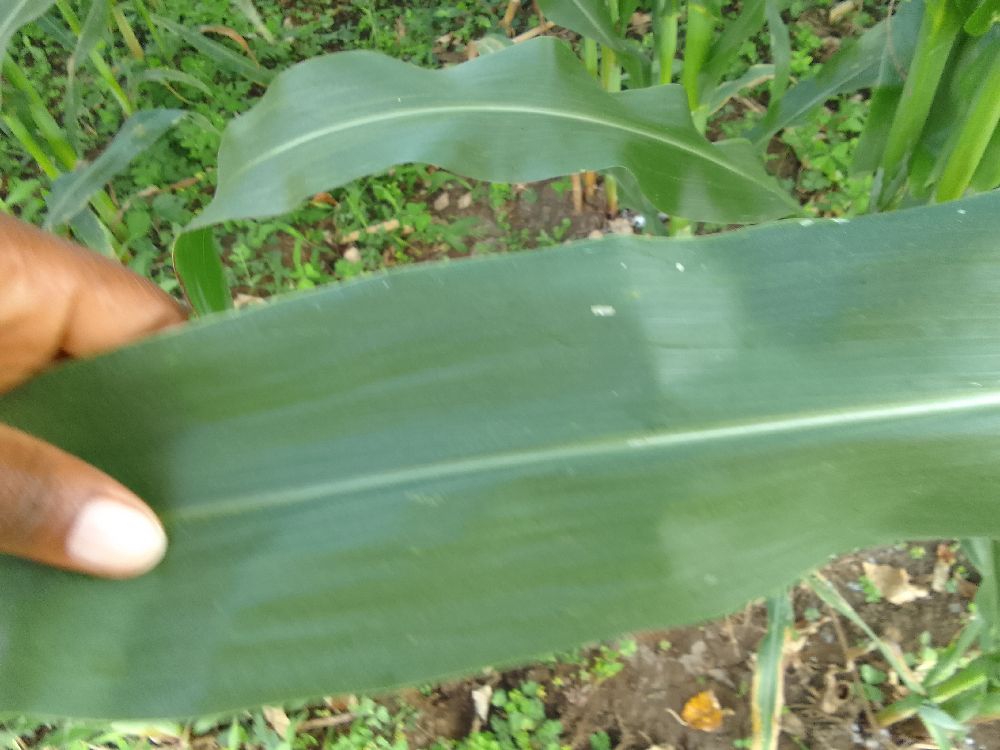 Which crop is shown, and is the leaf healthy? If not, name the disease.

maize, healthy
